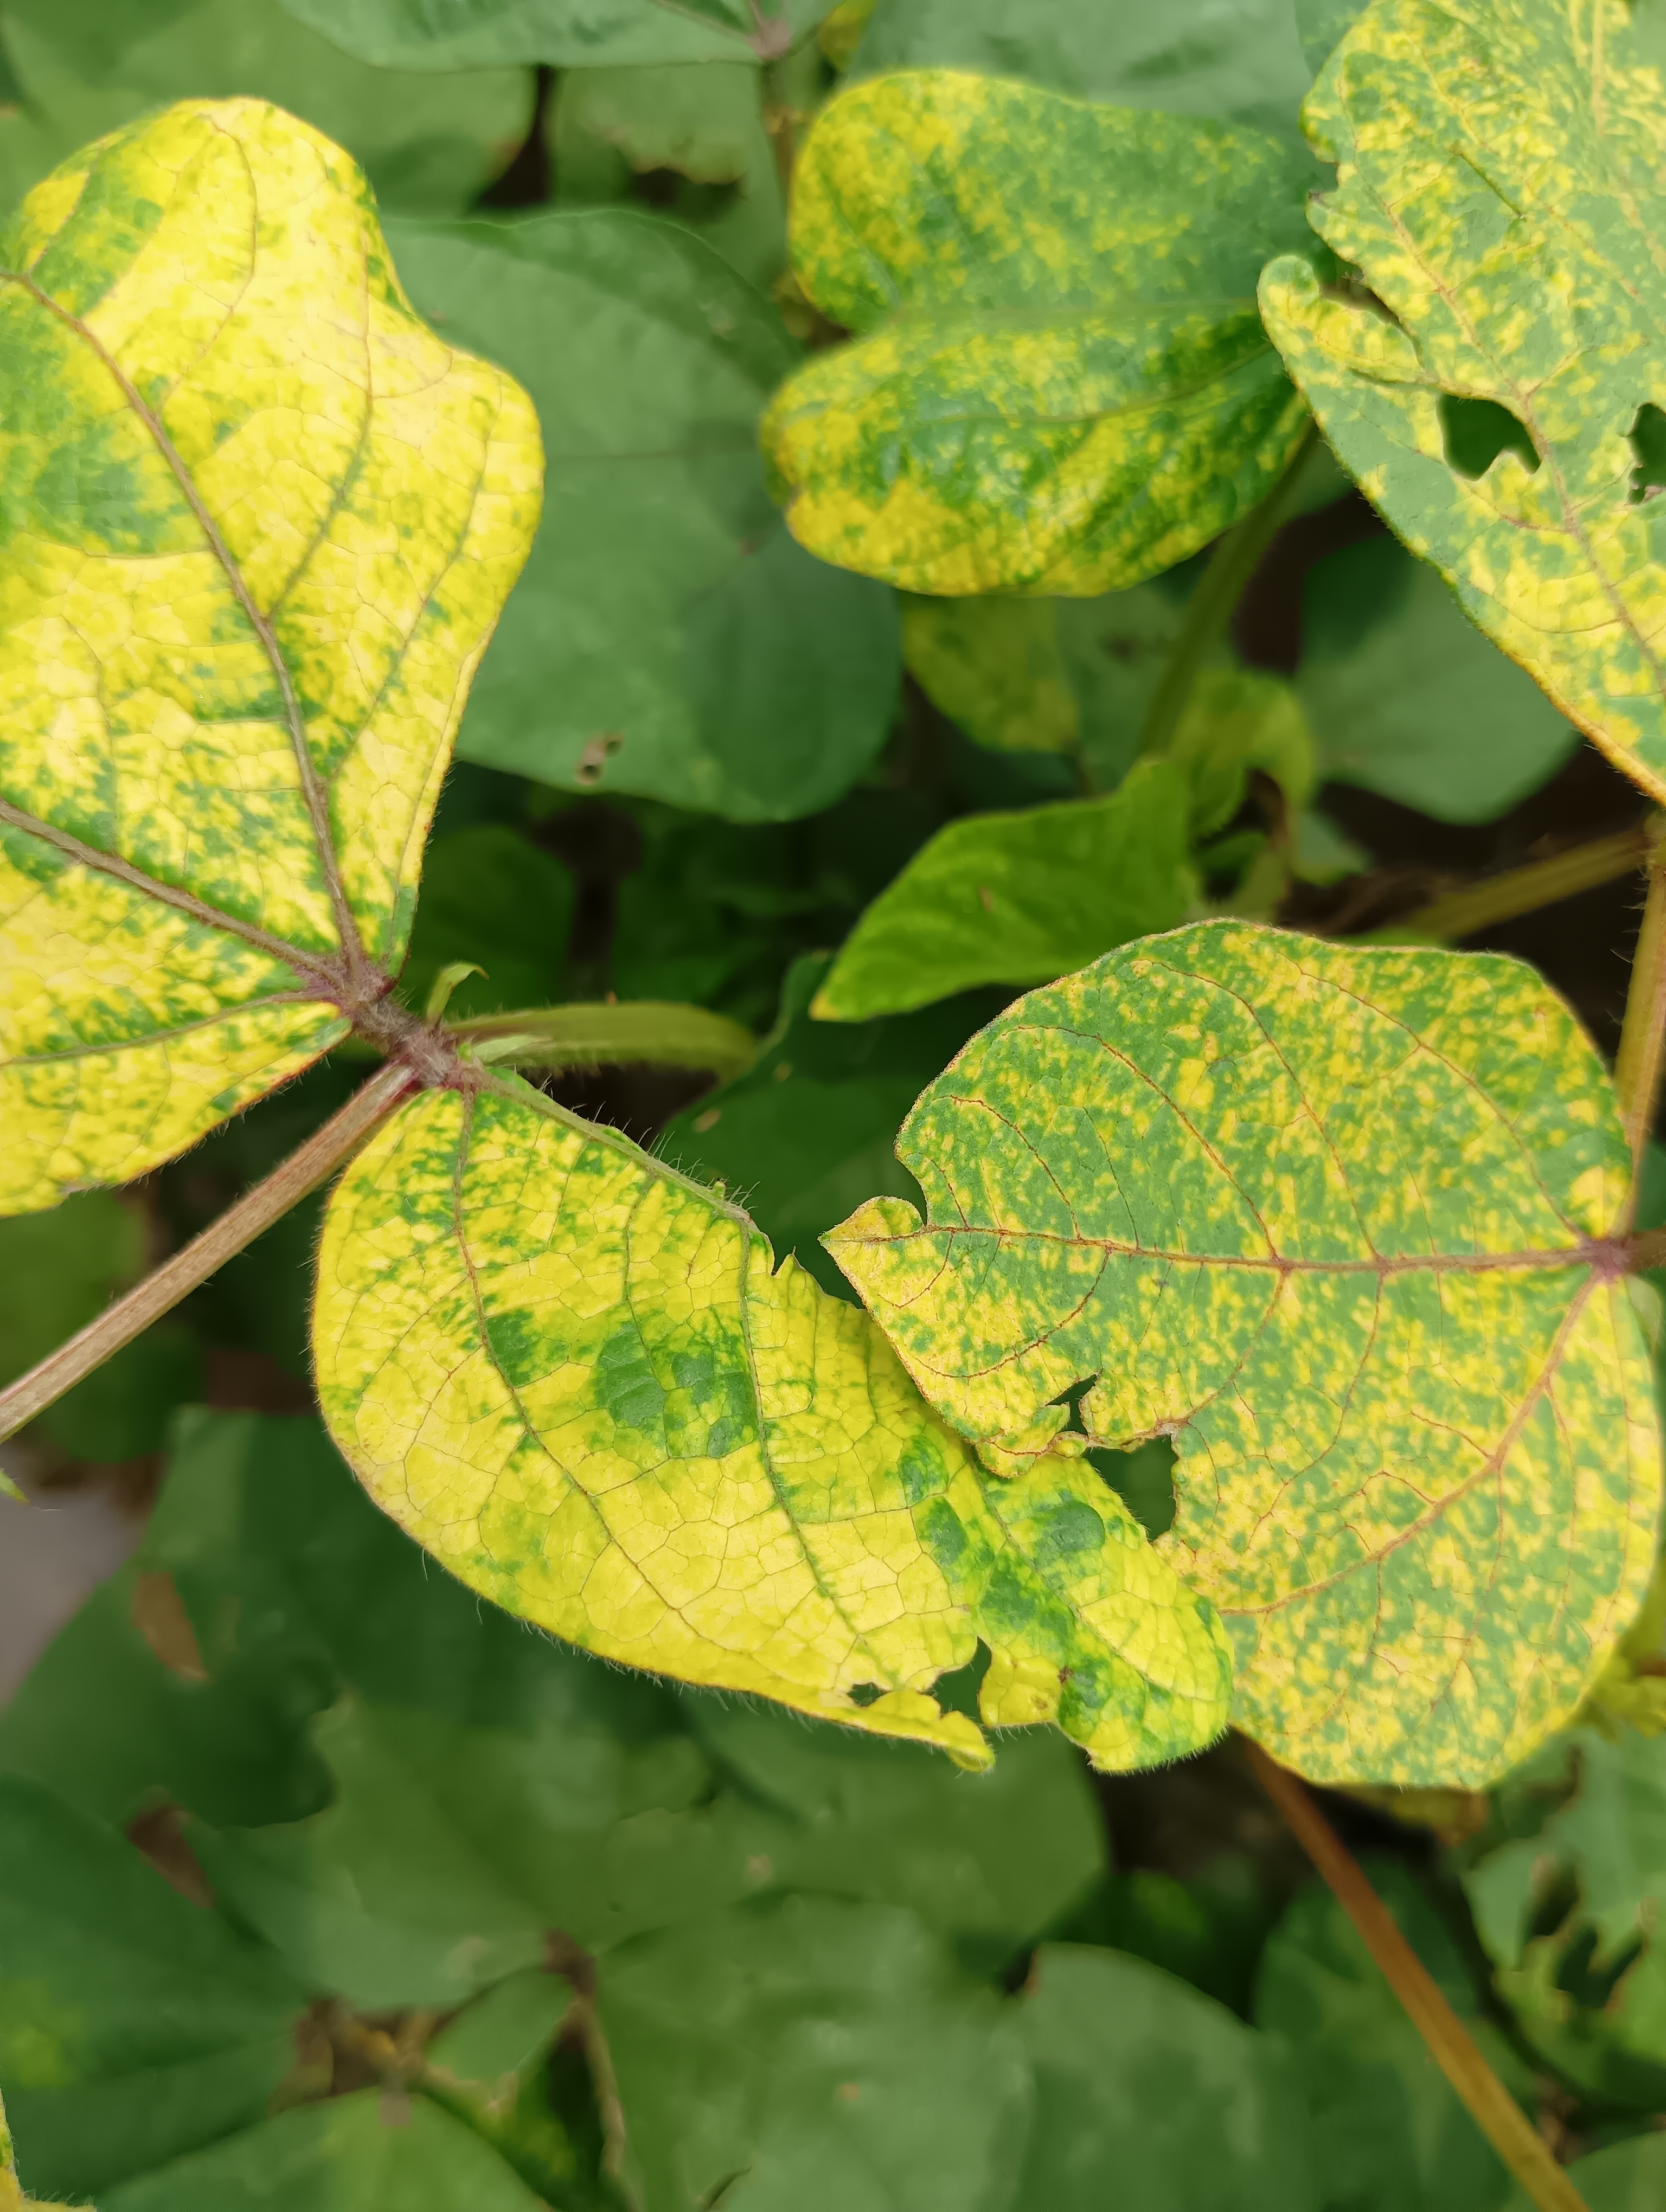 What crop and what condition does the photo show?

mungbean, yellow mosaic
